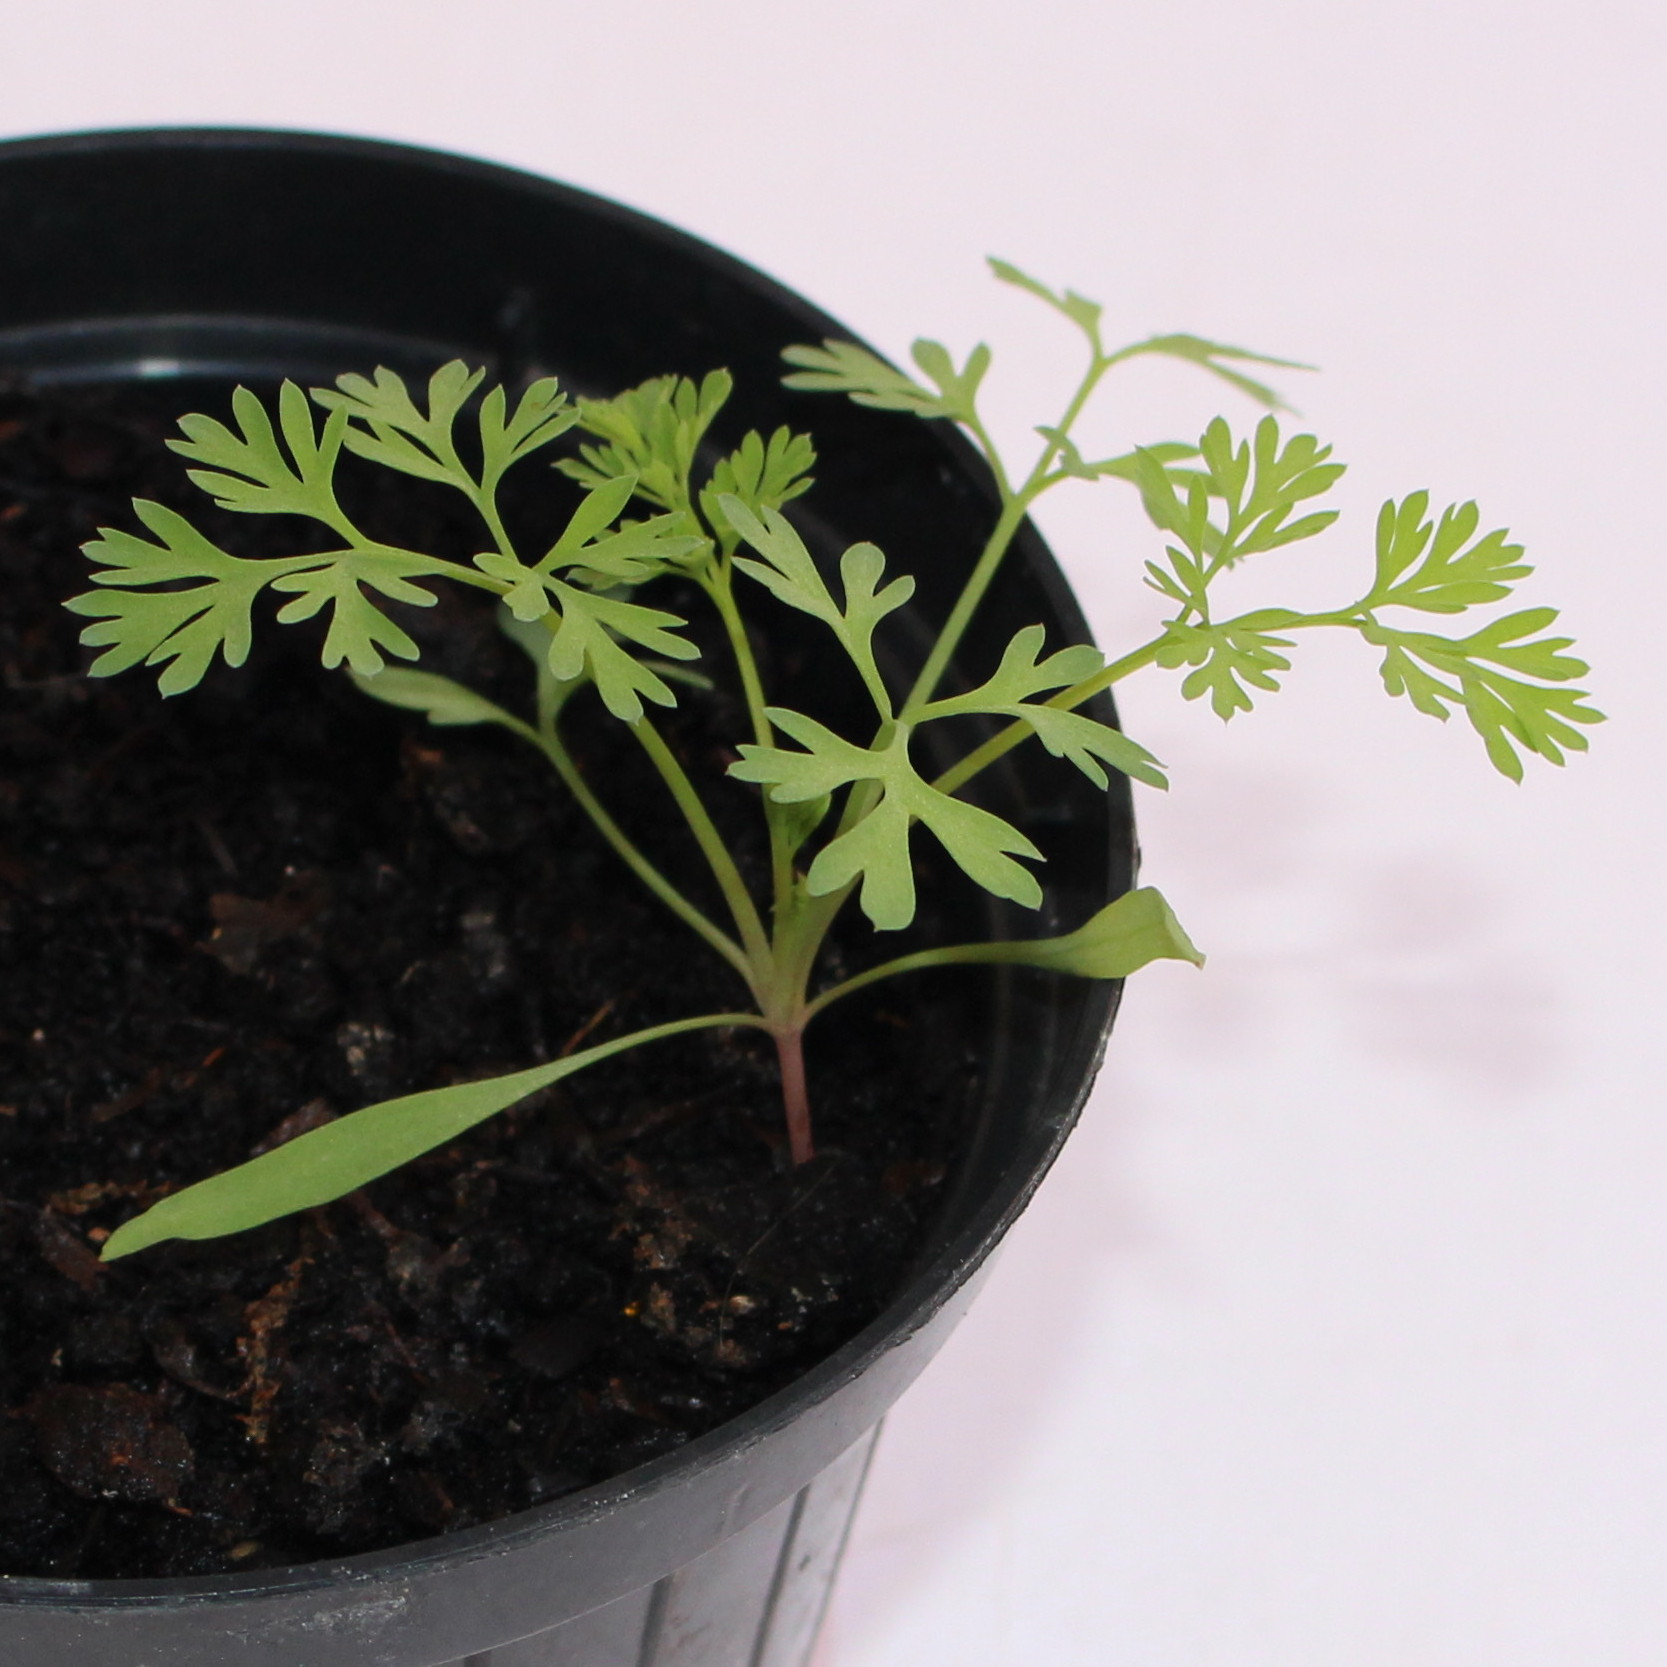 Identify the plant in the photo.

Fumaria officinalis
